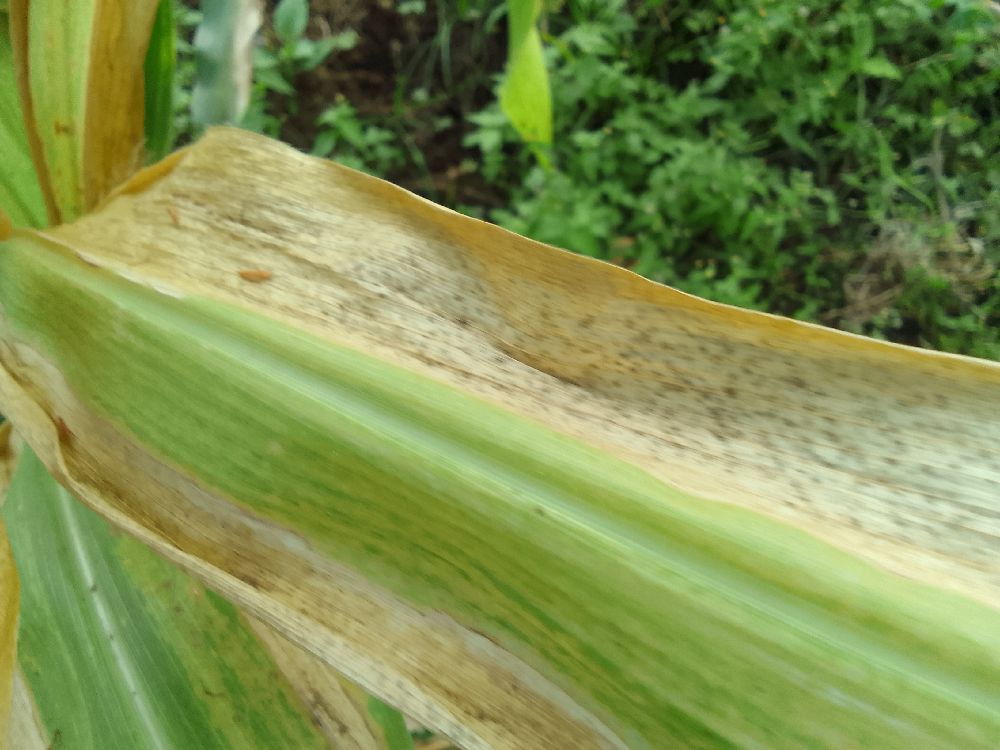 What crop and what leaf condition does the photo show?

maize, maize lethal necrosis
